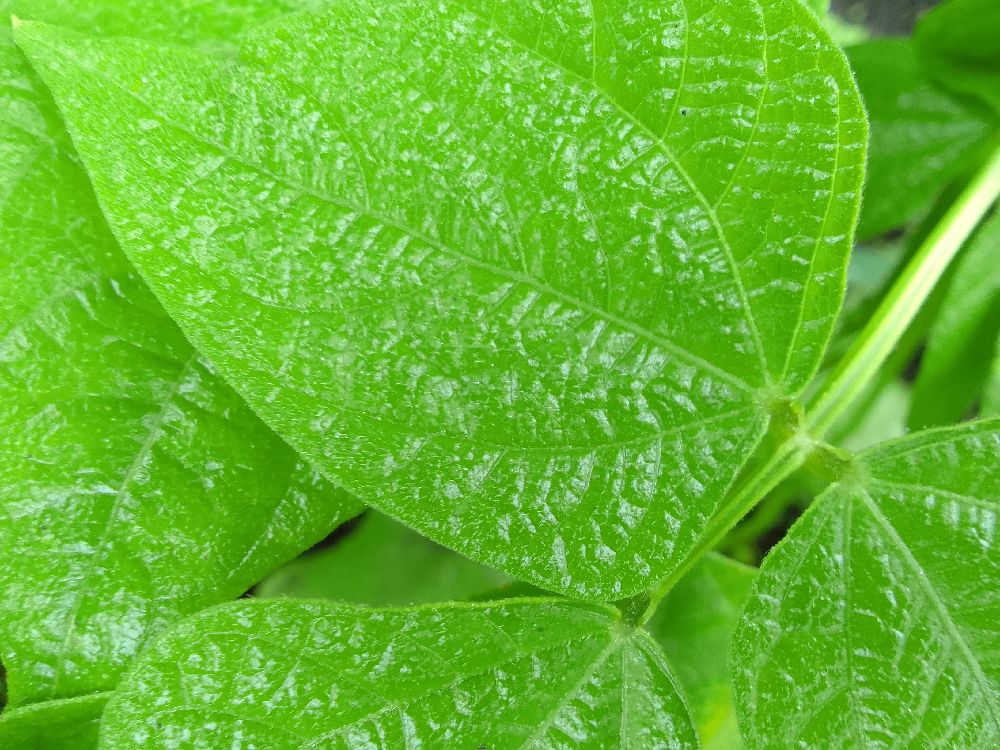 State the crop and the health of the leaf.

common bean, healthy
